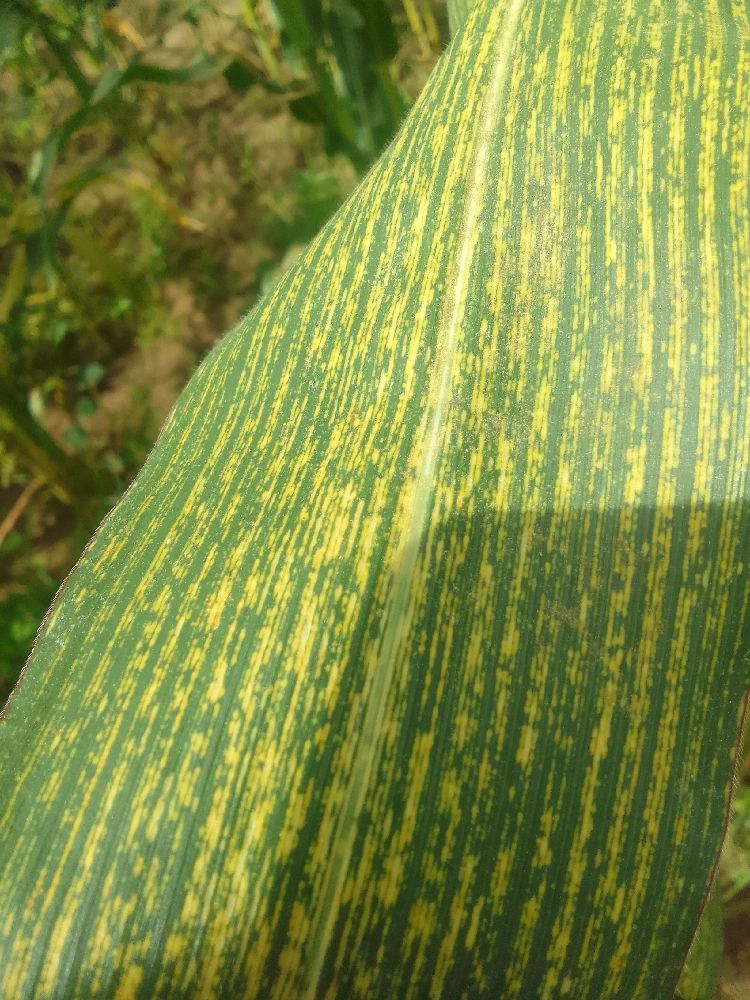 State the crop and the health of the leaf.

maize, maize streak virus
